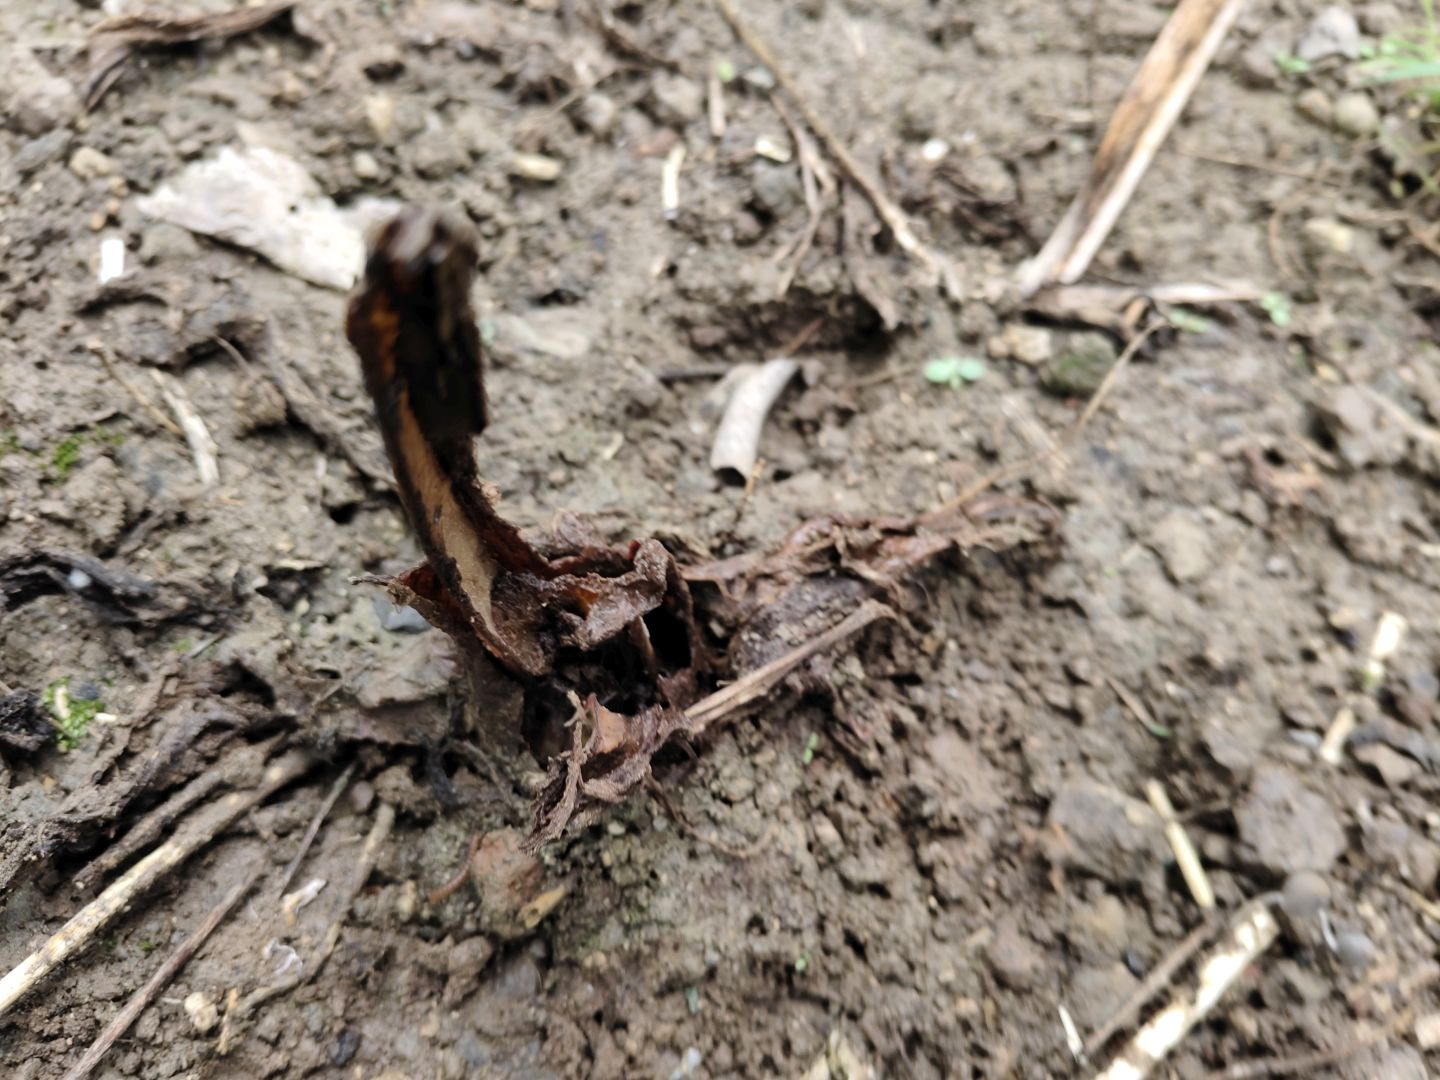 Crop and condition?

taro, root rot
